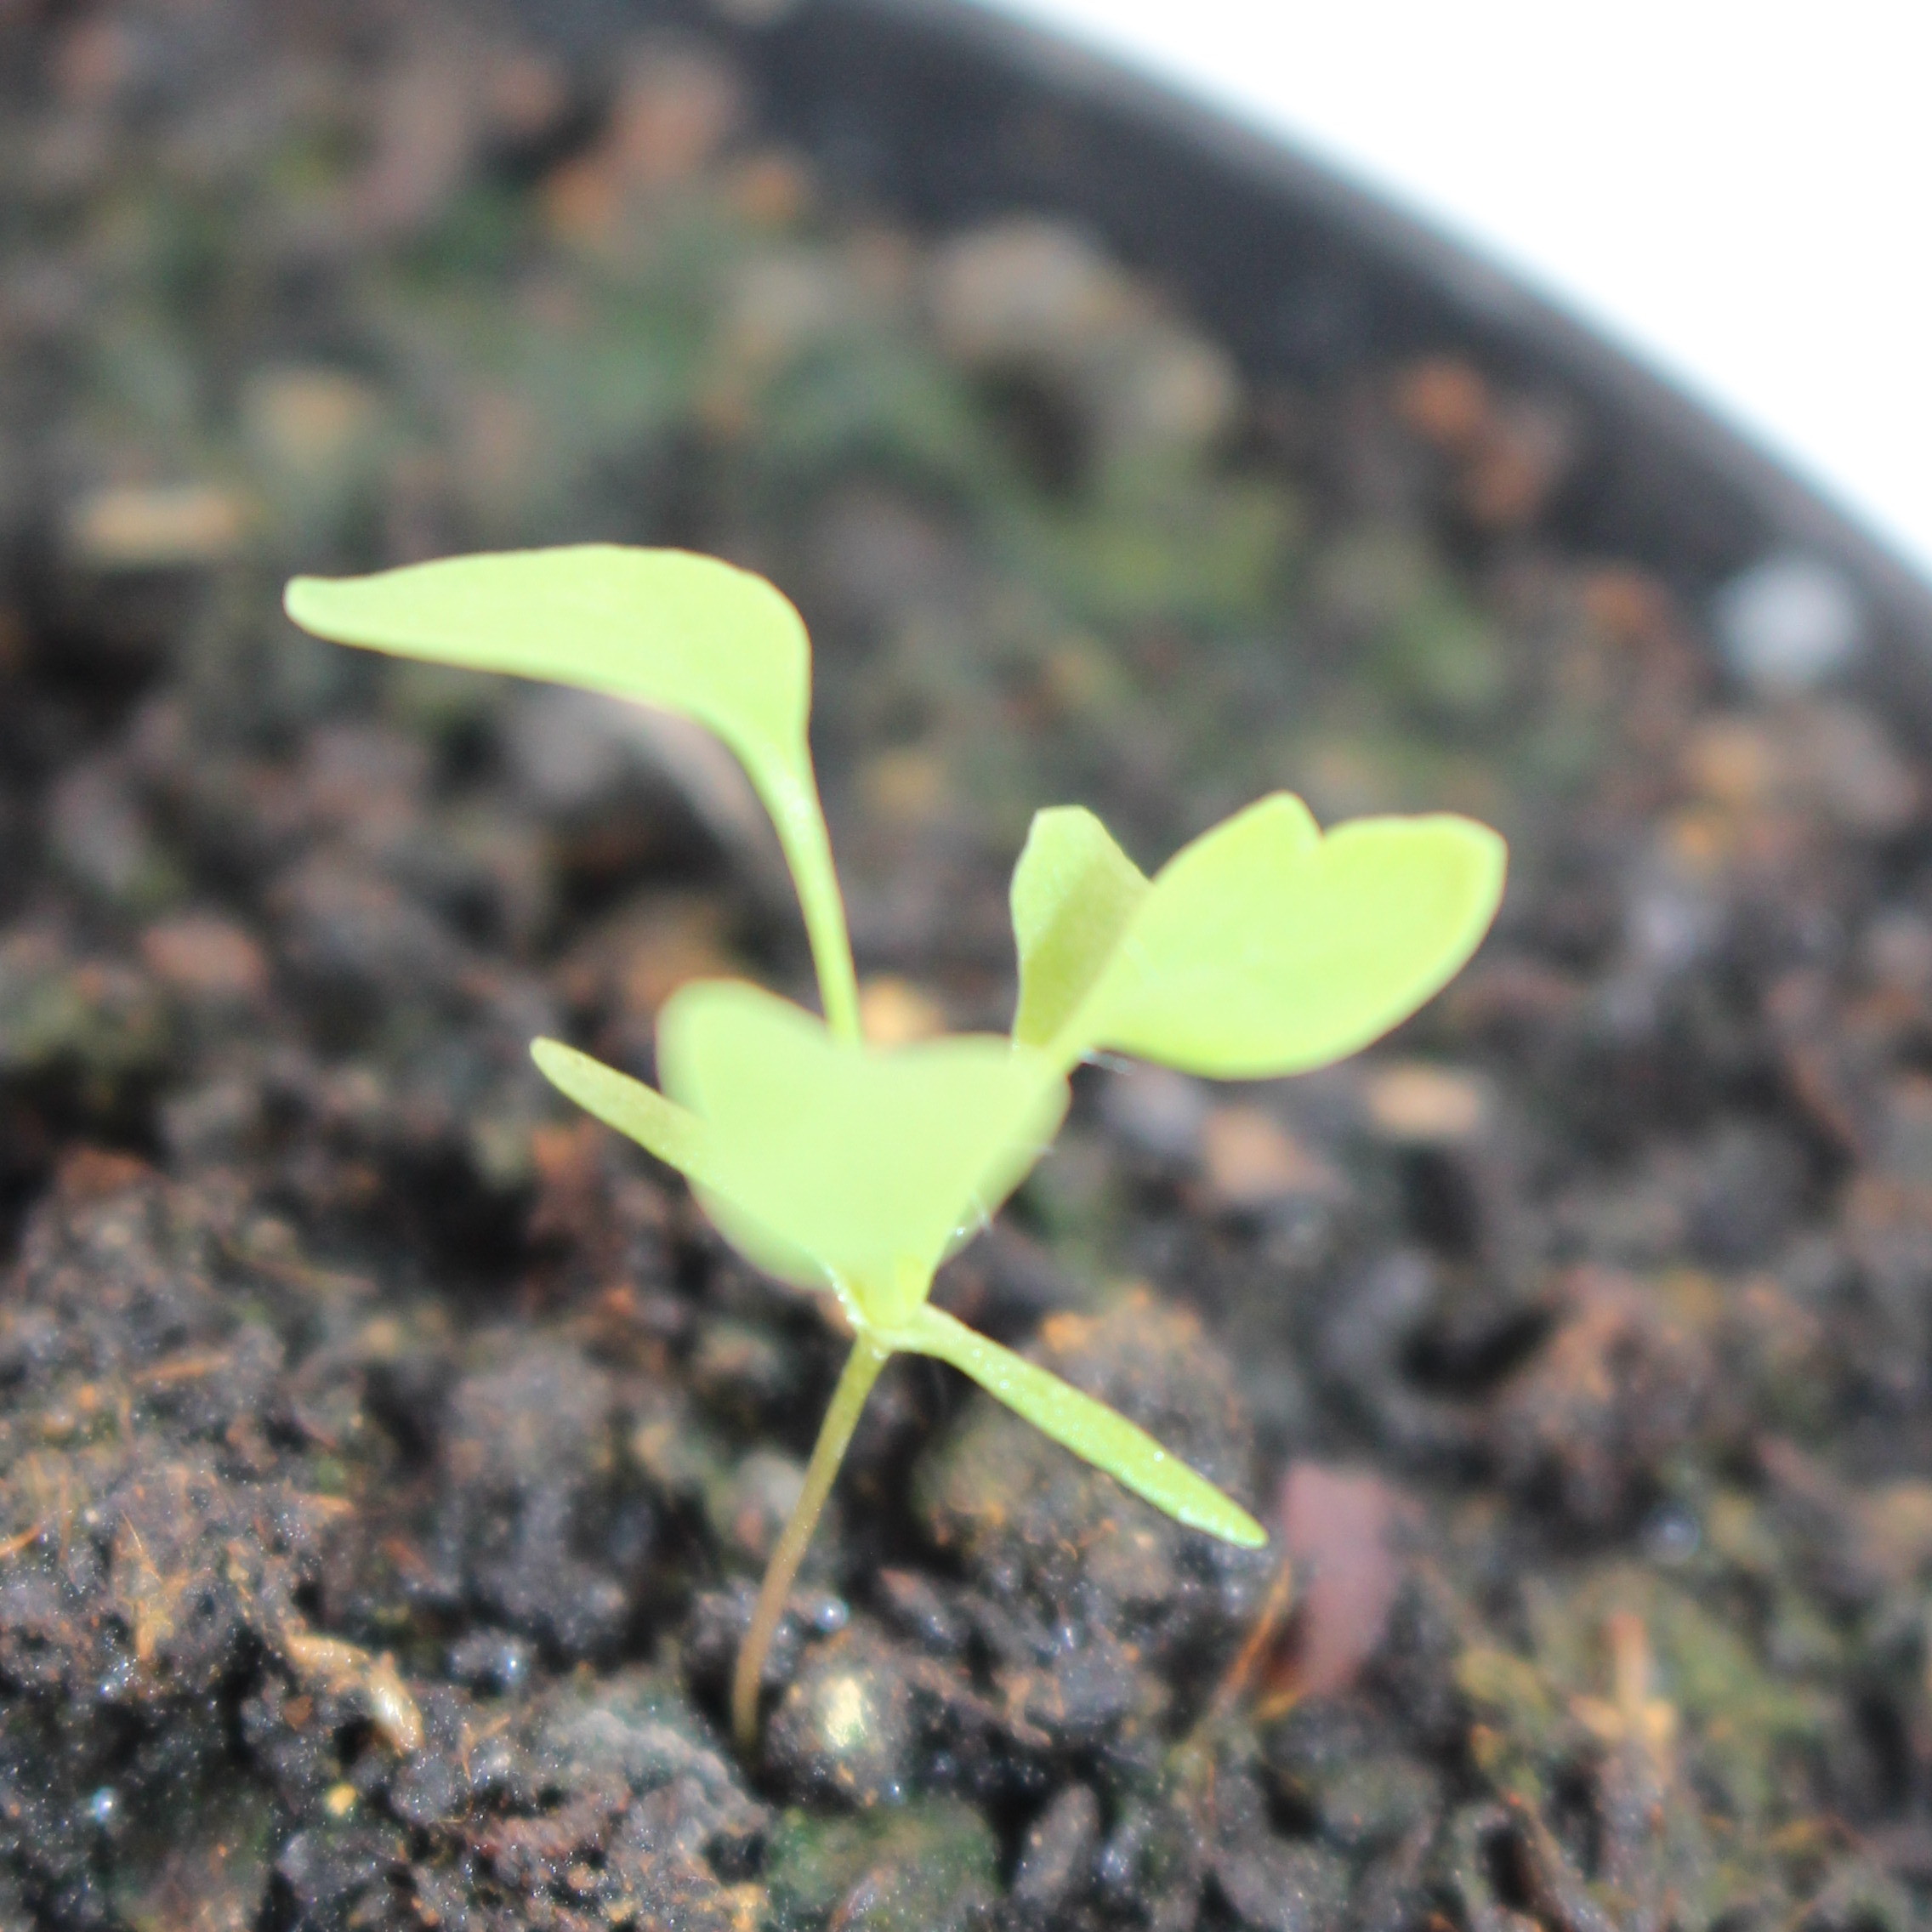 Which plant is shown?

Papaver rhoeas
